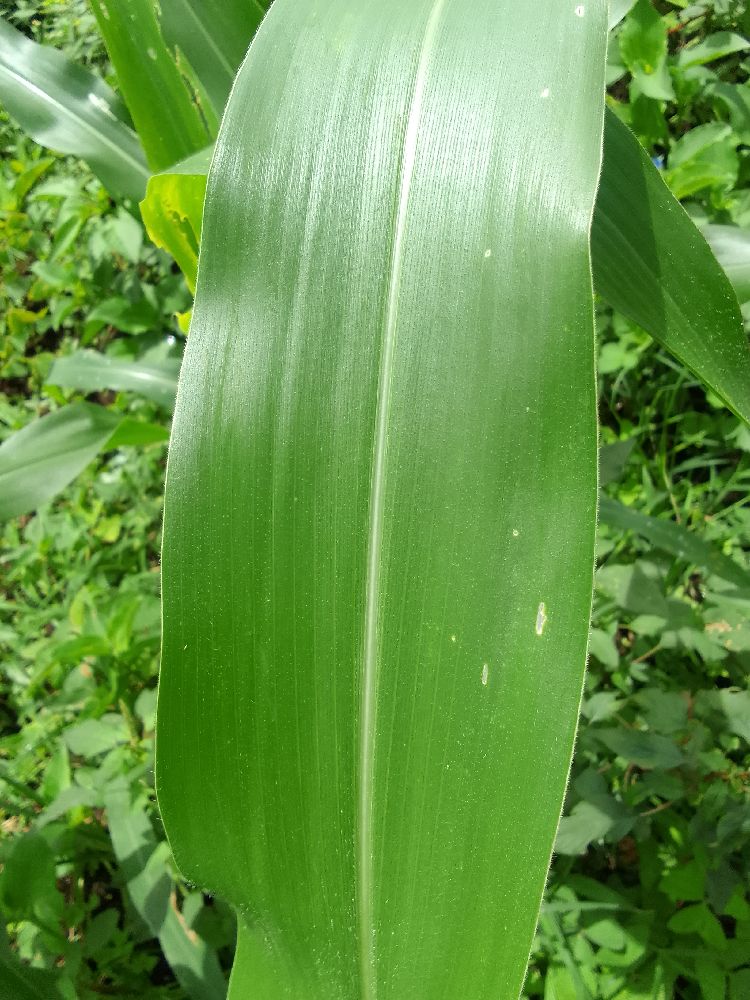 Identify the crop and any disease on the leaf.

maize, healthy
